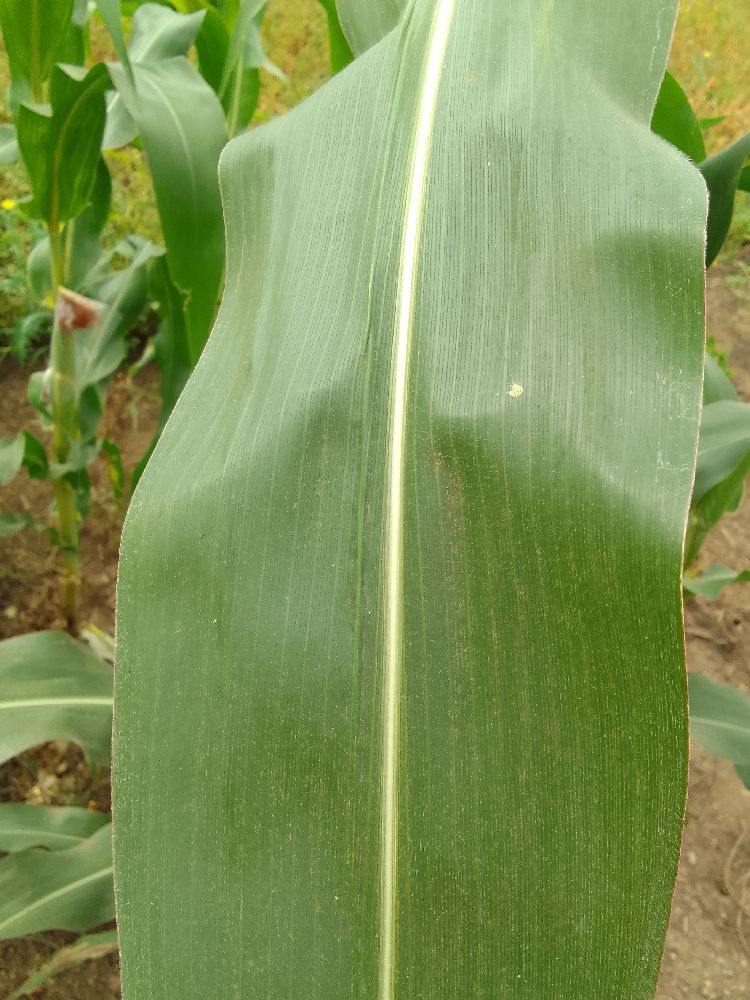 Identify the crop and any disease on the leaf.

maize, healthy
